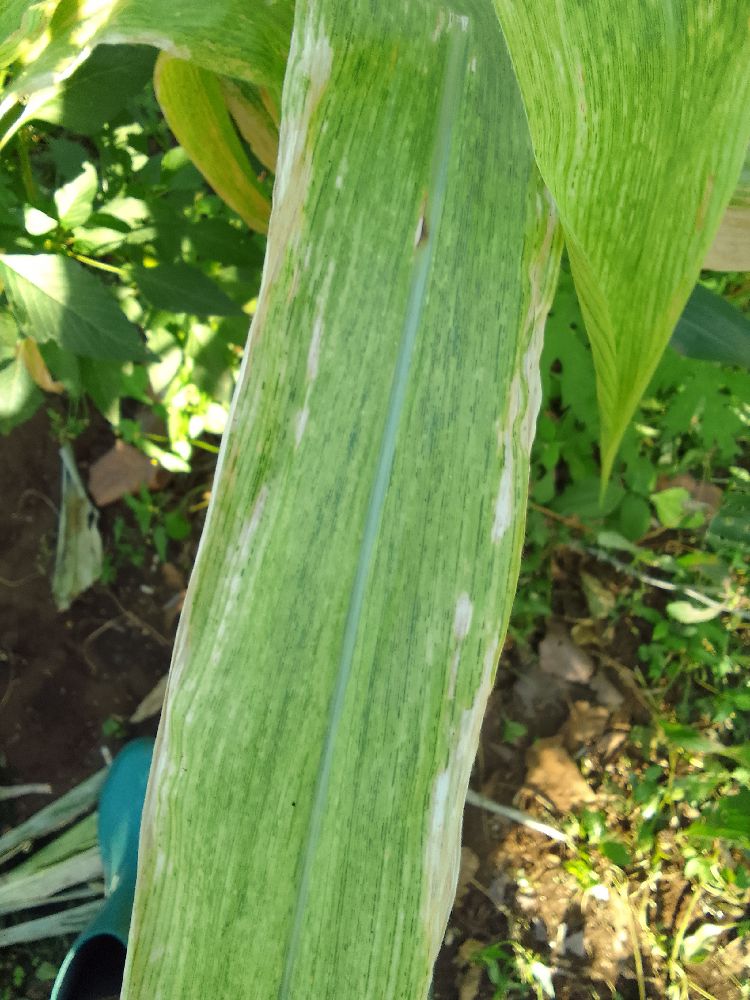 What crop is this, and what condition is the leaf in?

maize, maize lethal necrosis
